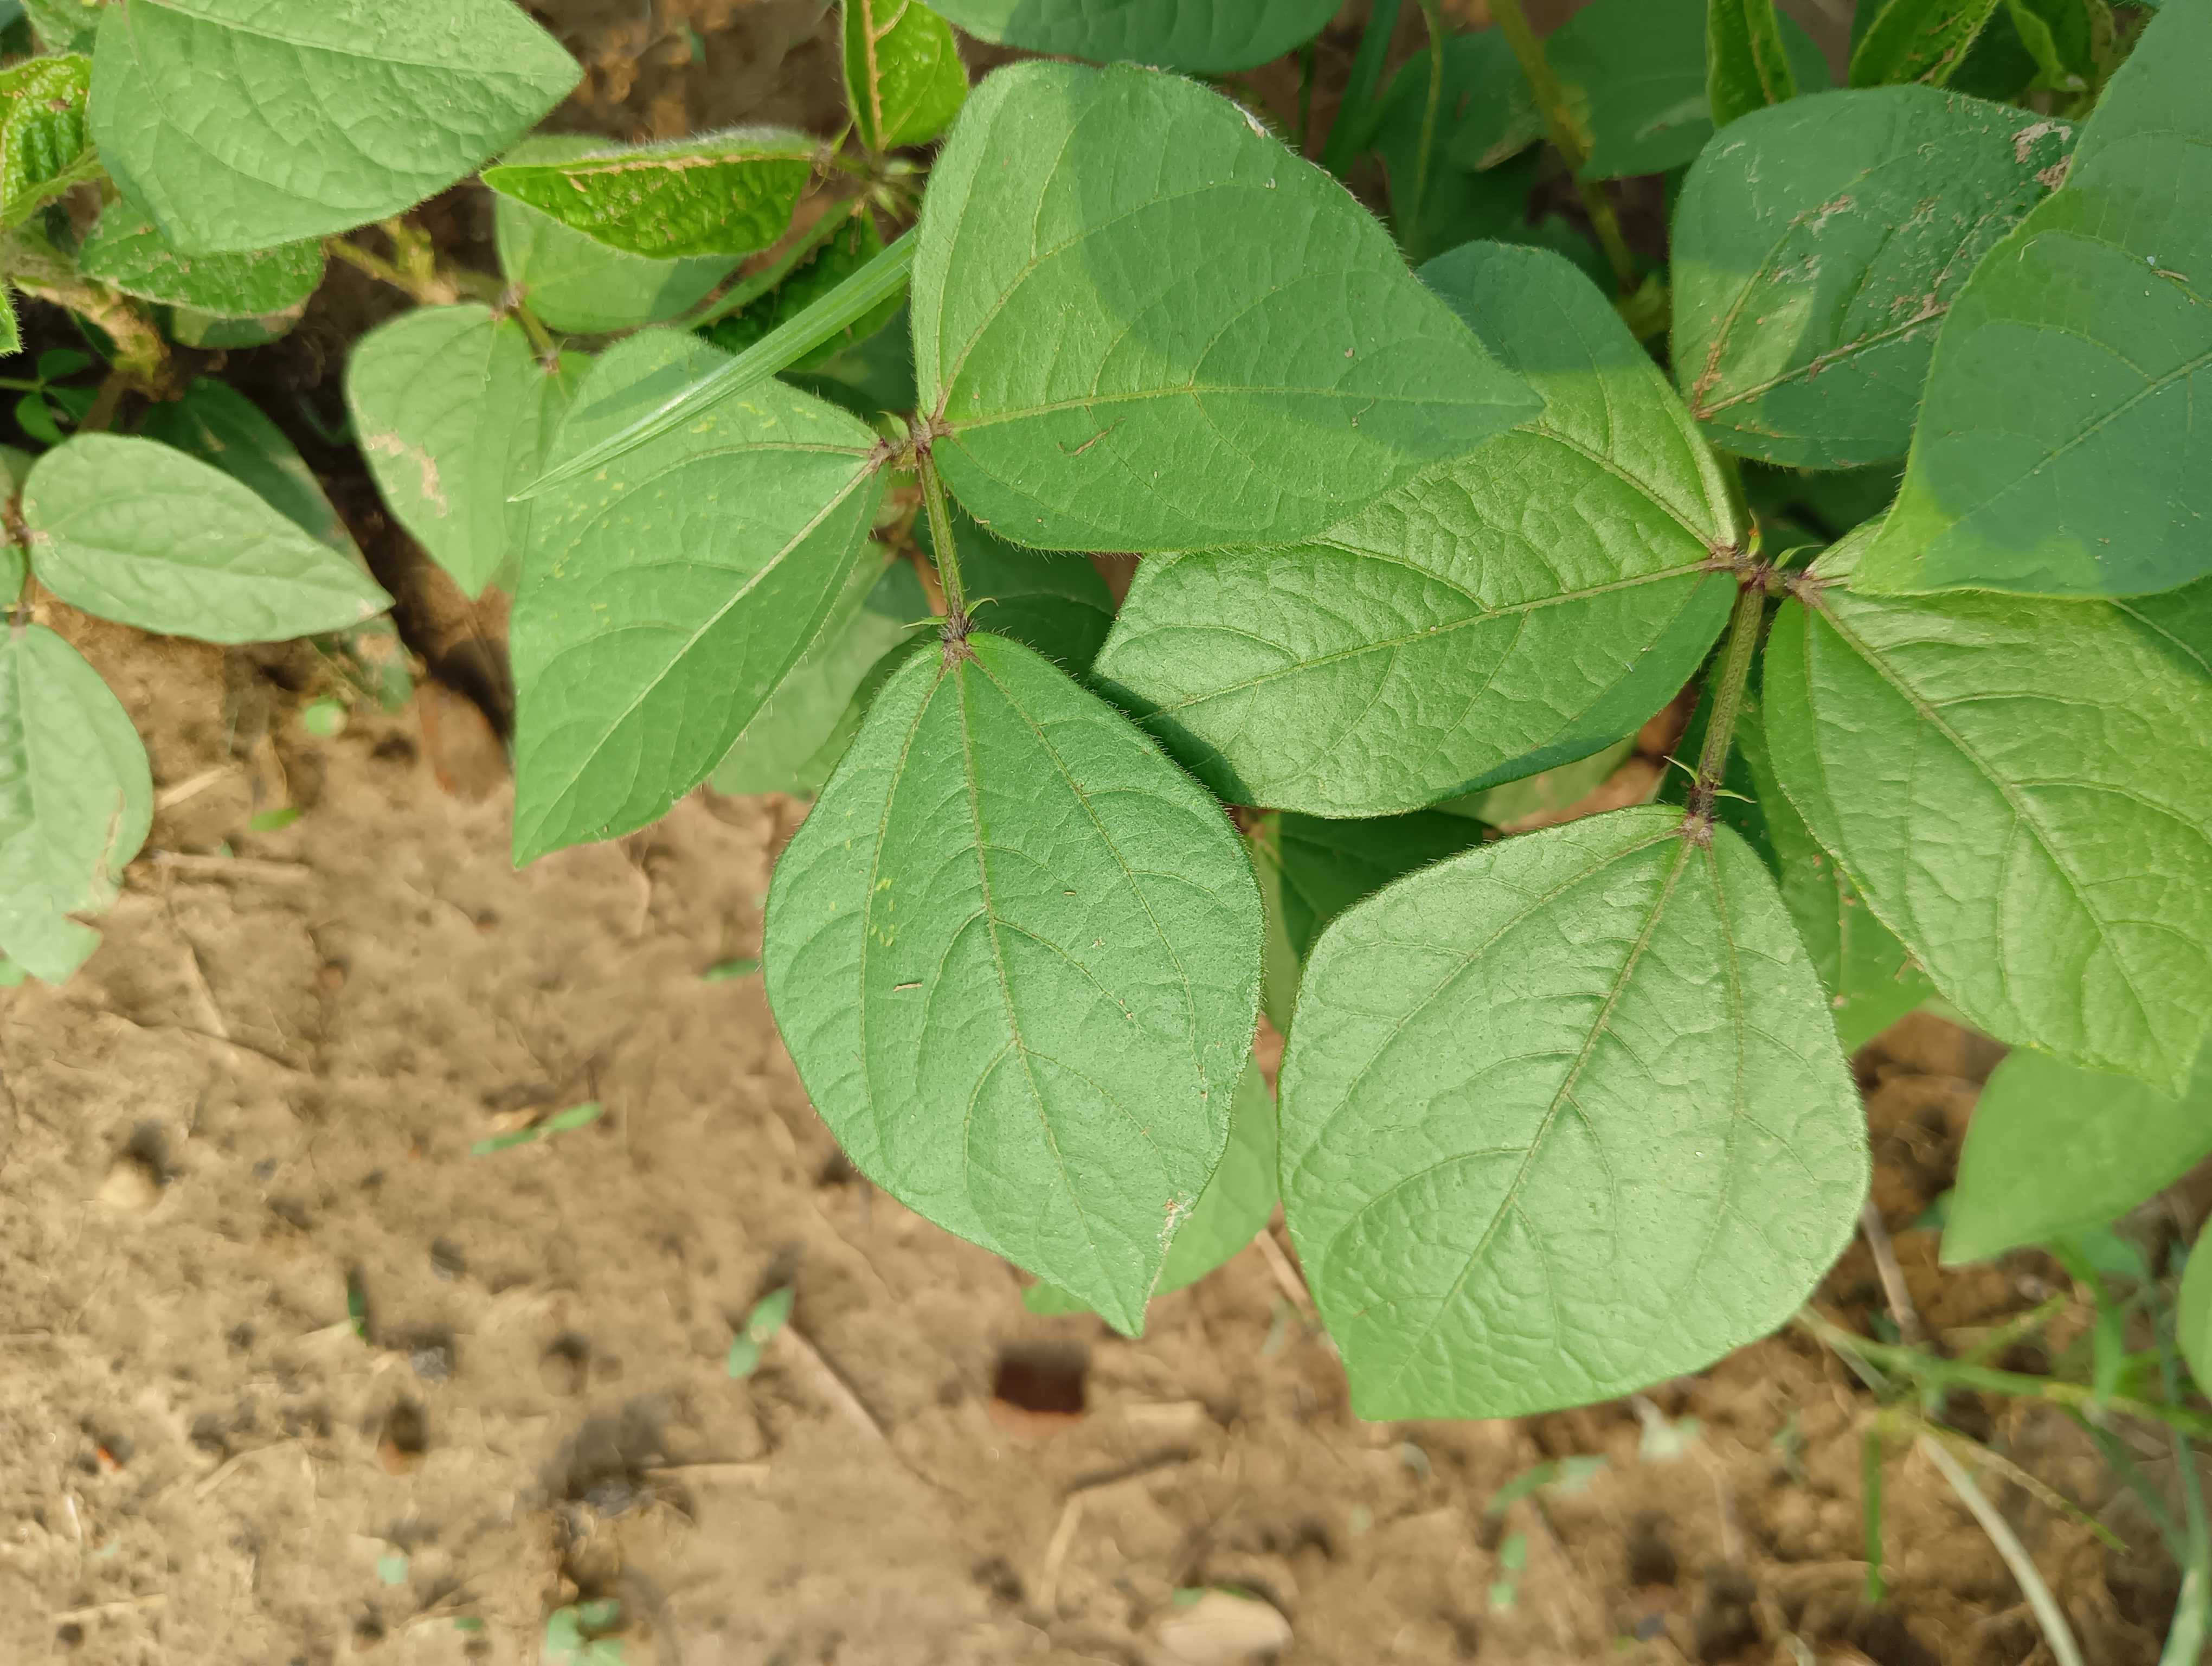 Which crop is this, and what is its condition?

mungbean, healthy
